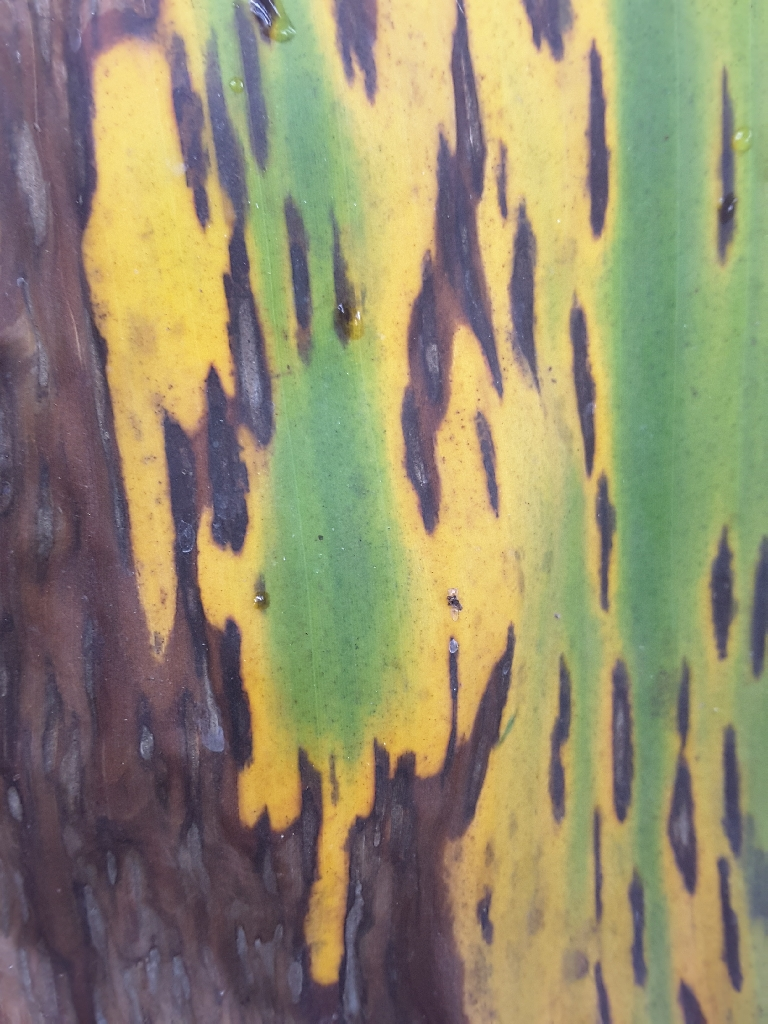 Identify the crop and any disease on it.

banana, black sigatoka
